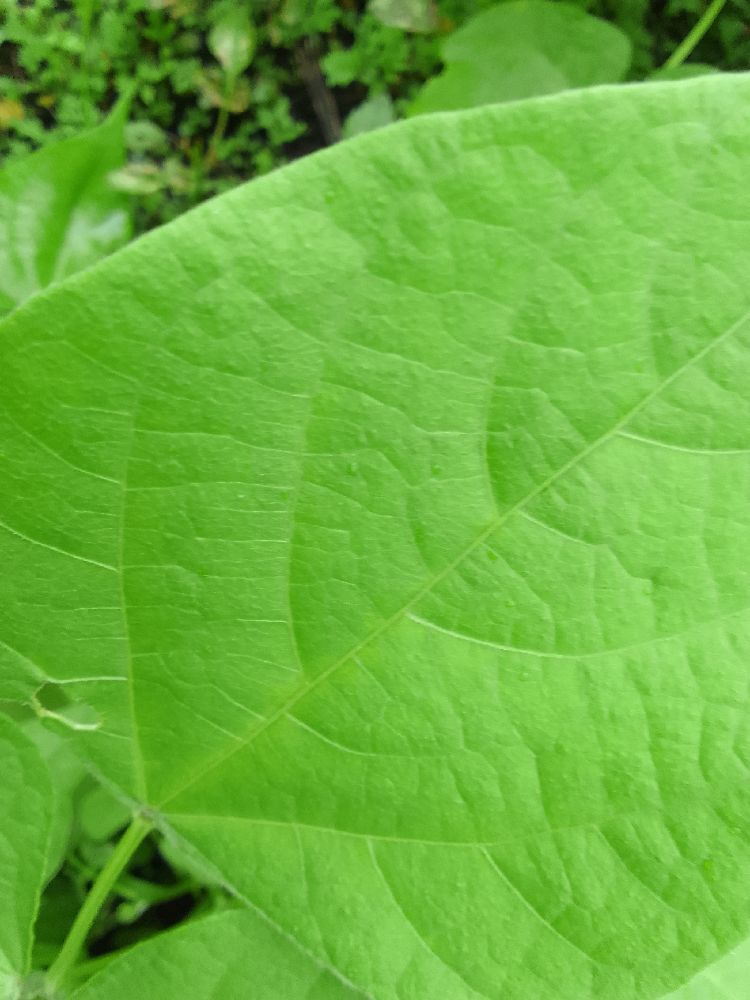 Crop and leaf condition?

common bean, healthy
